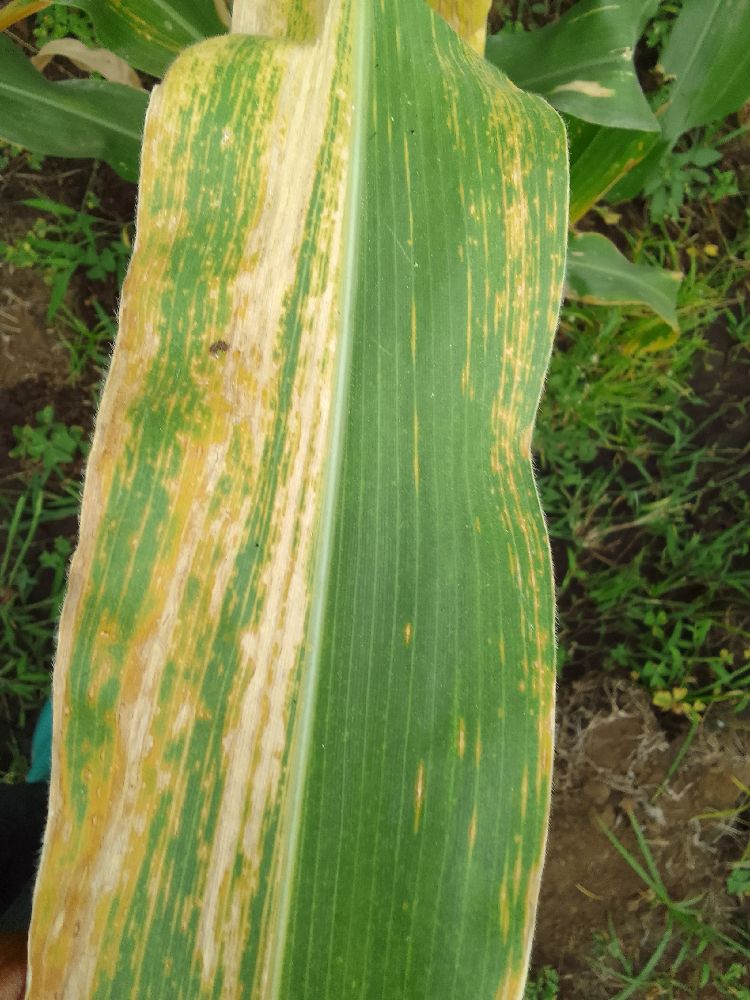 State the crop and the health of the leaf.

maize, maize lethal necrosis
